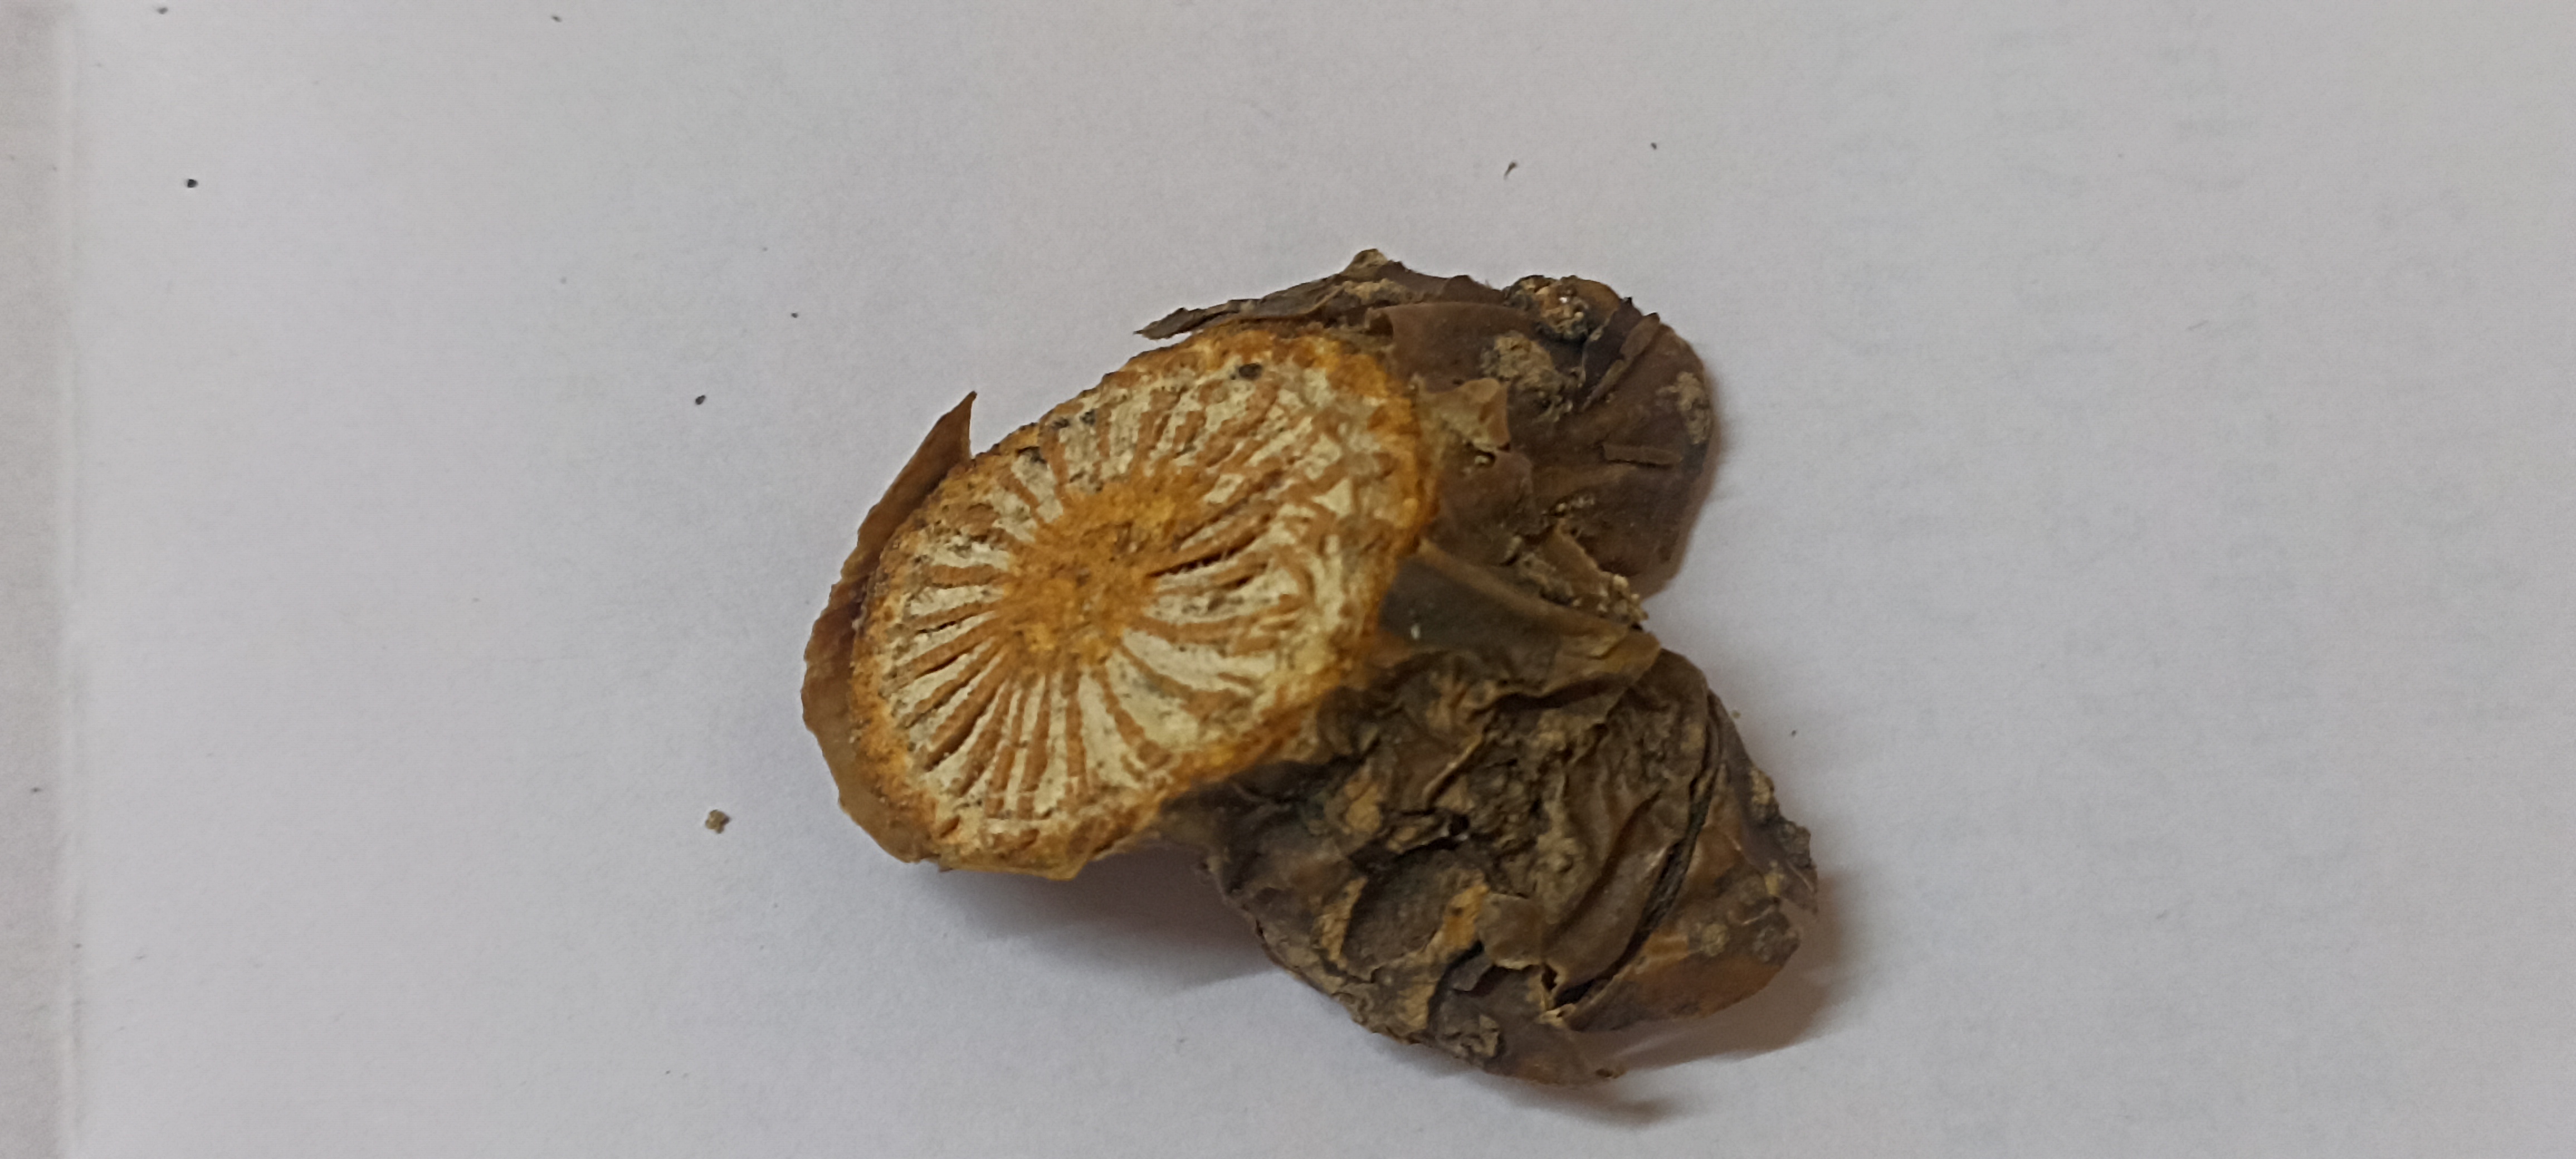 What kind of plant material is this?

gulvel
